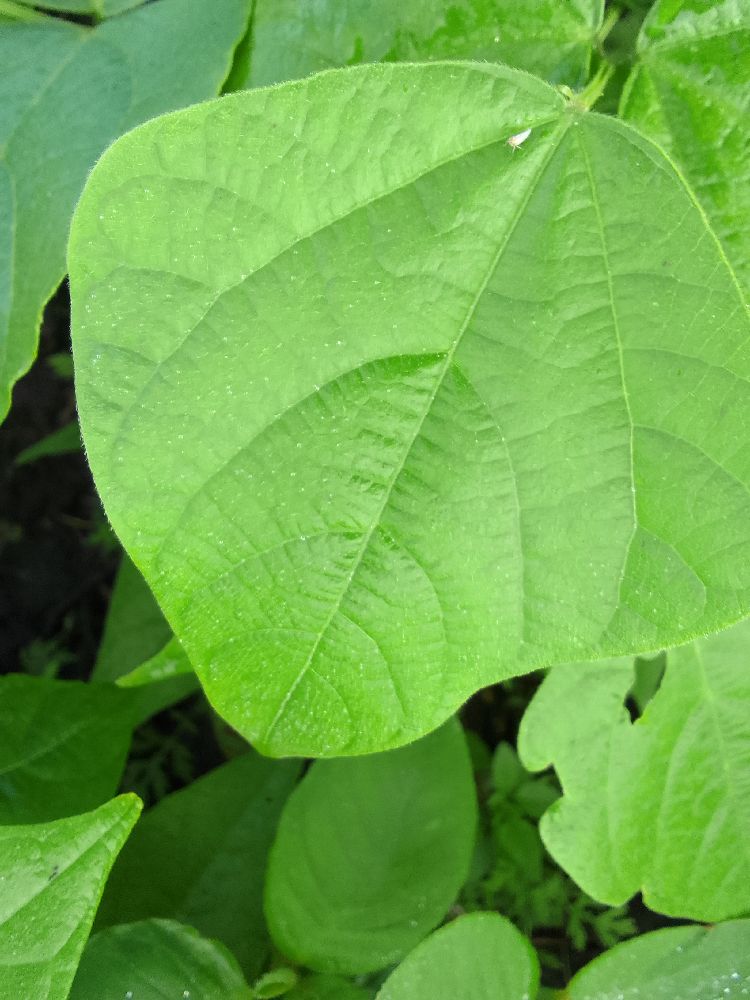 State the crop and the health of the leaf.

common bean, healthy
